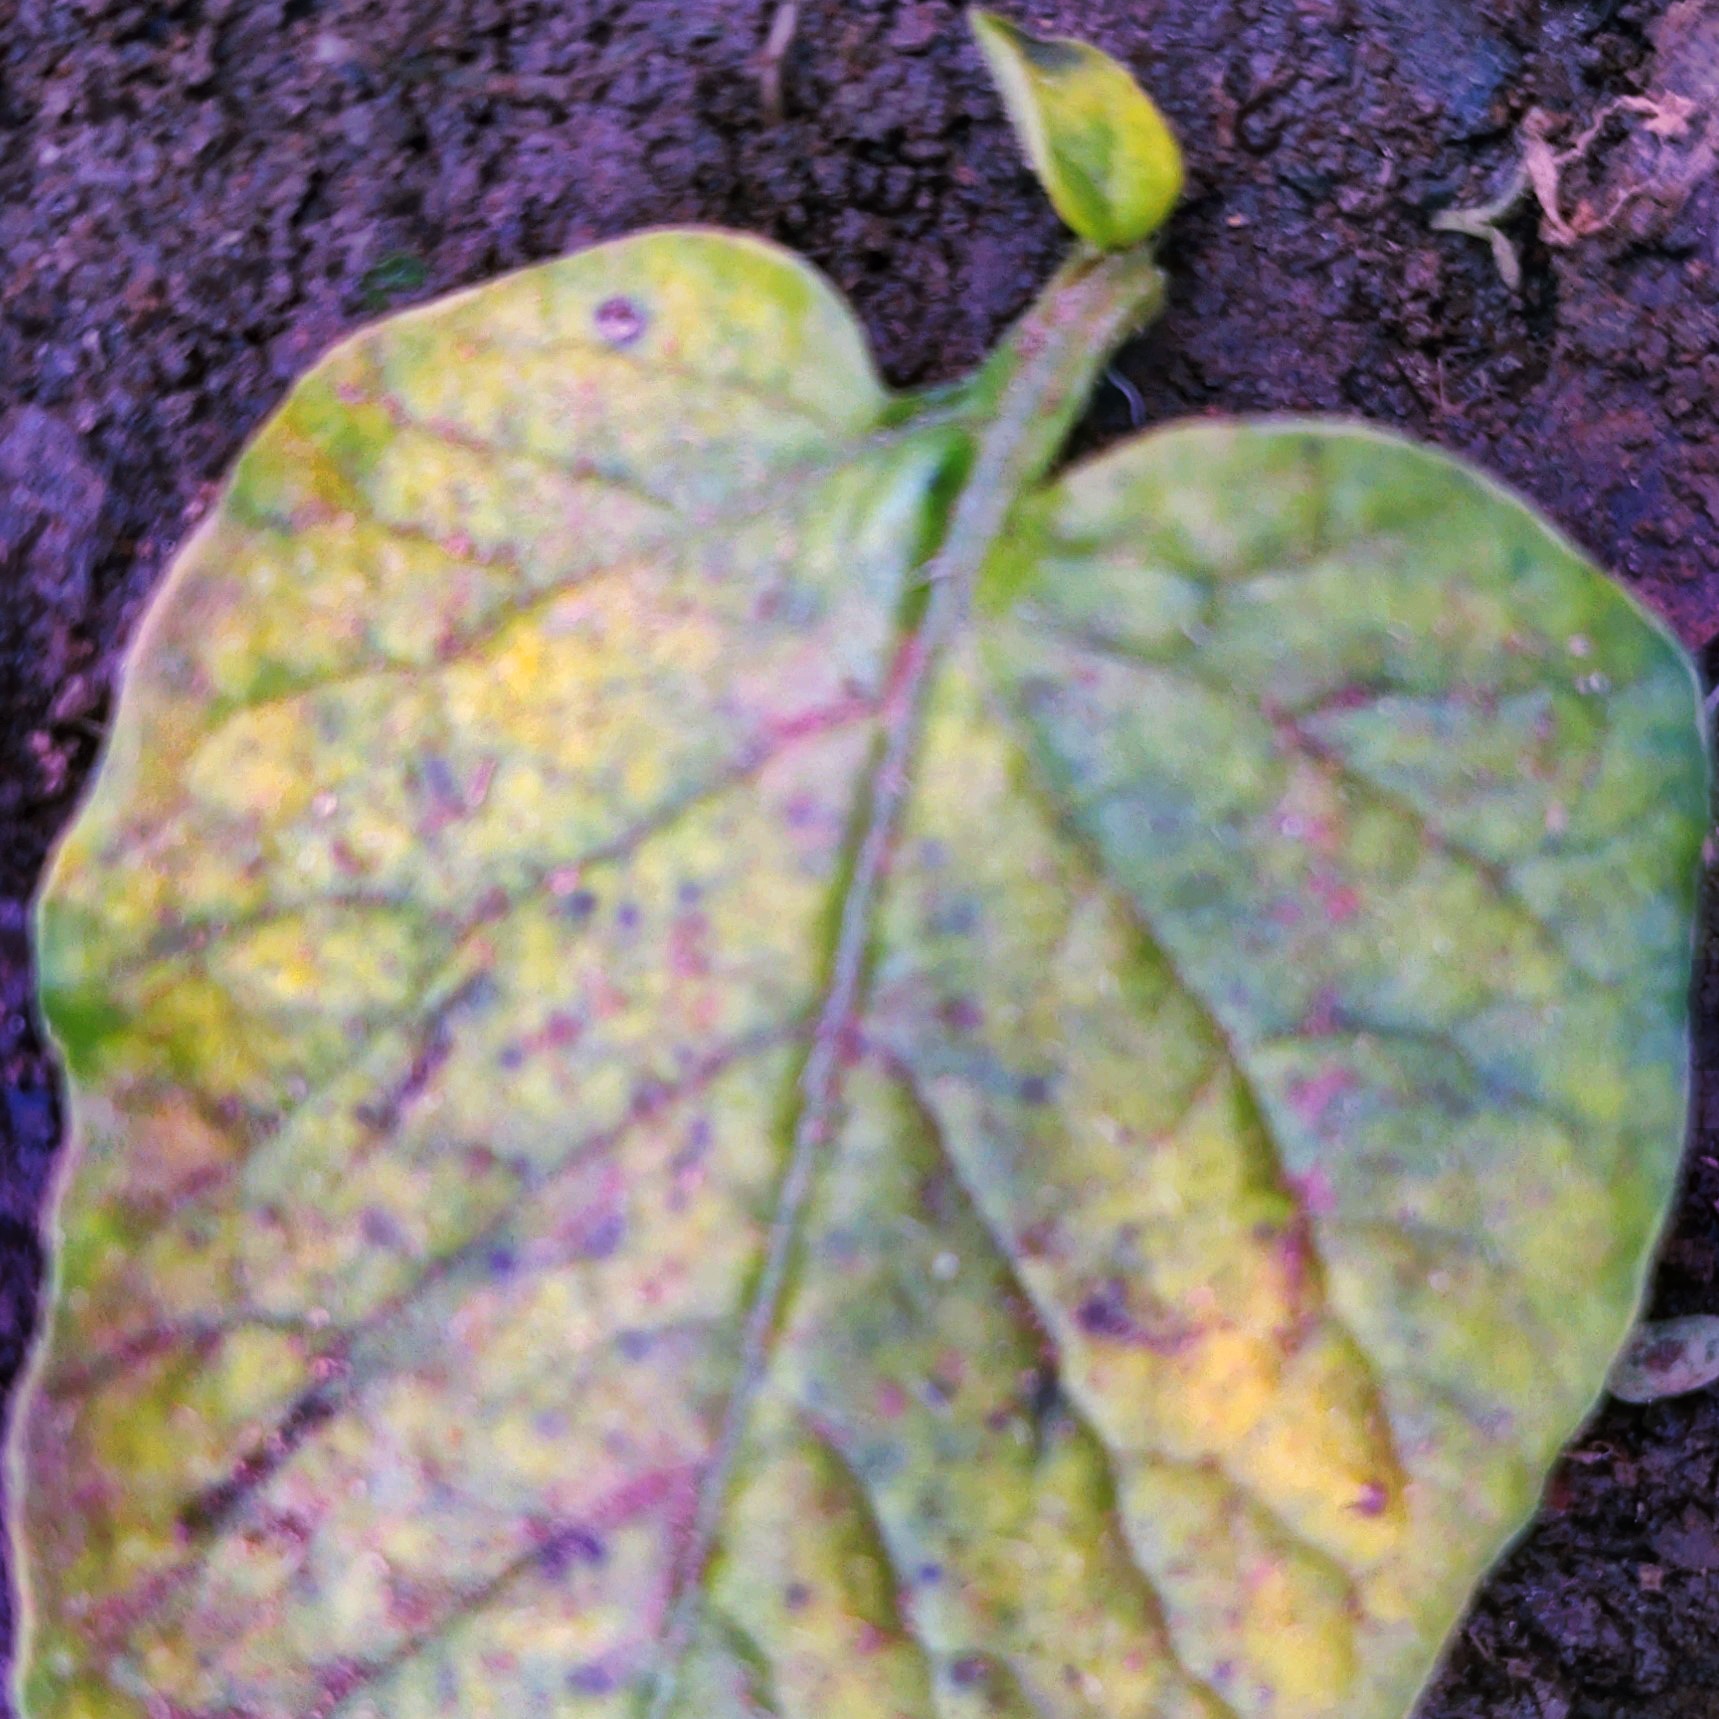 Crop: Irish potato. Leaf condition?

late blight
